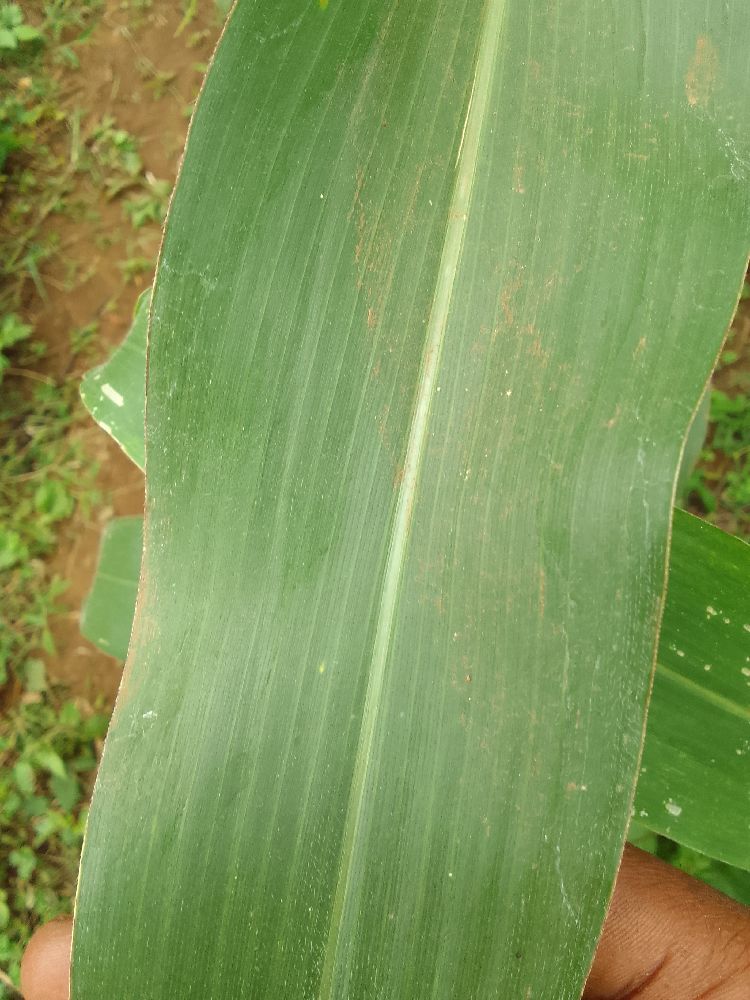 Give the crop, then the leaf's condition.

maize, healthy
